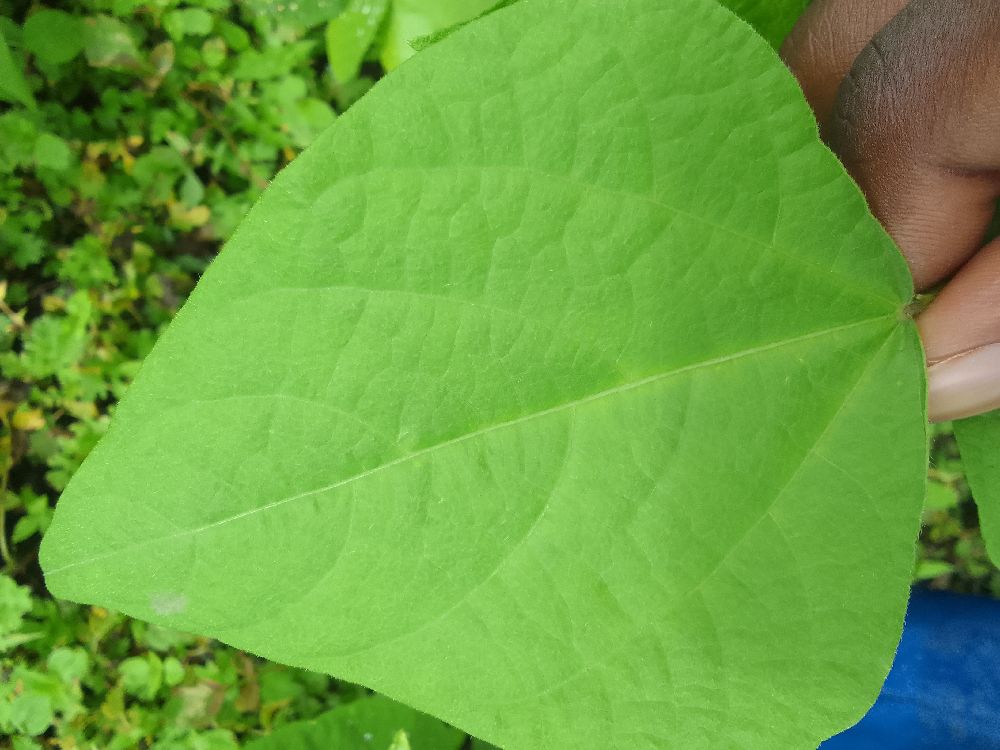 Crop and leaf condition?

common bean, healthy
